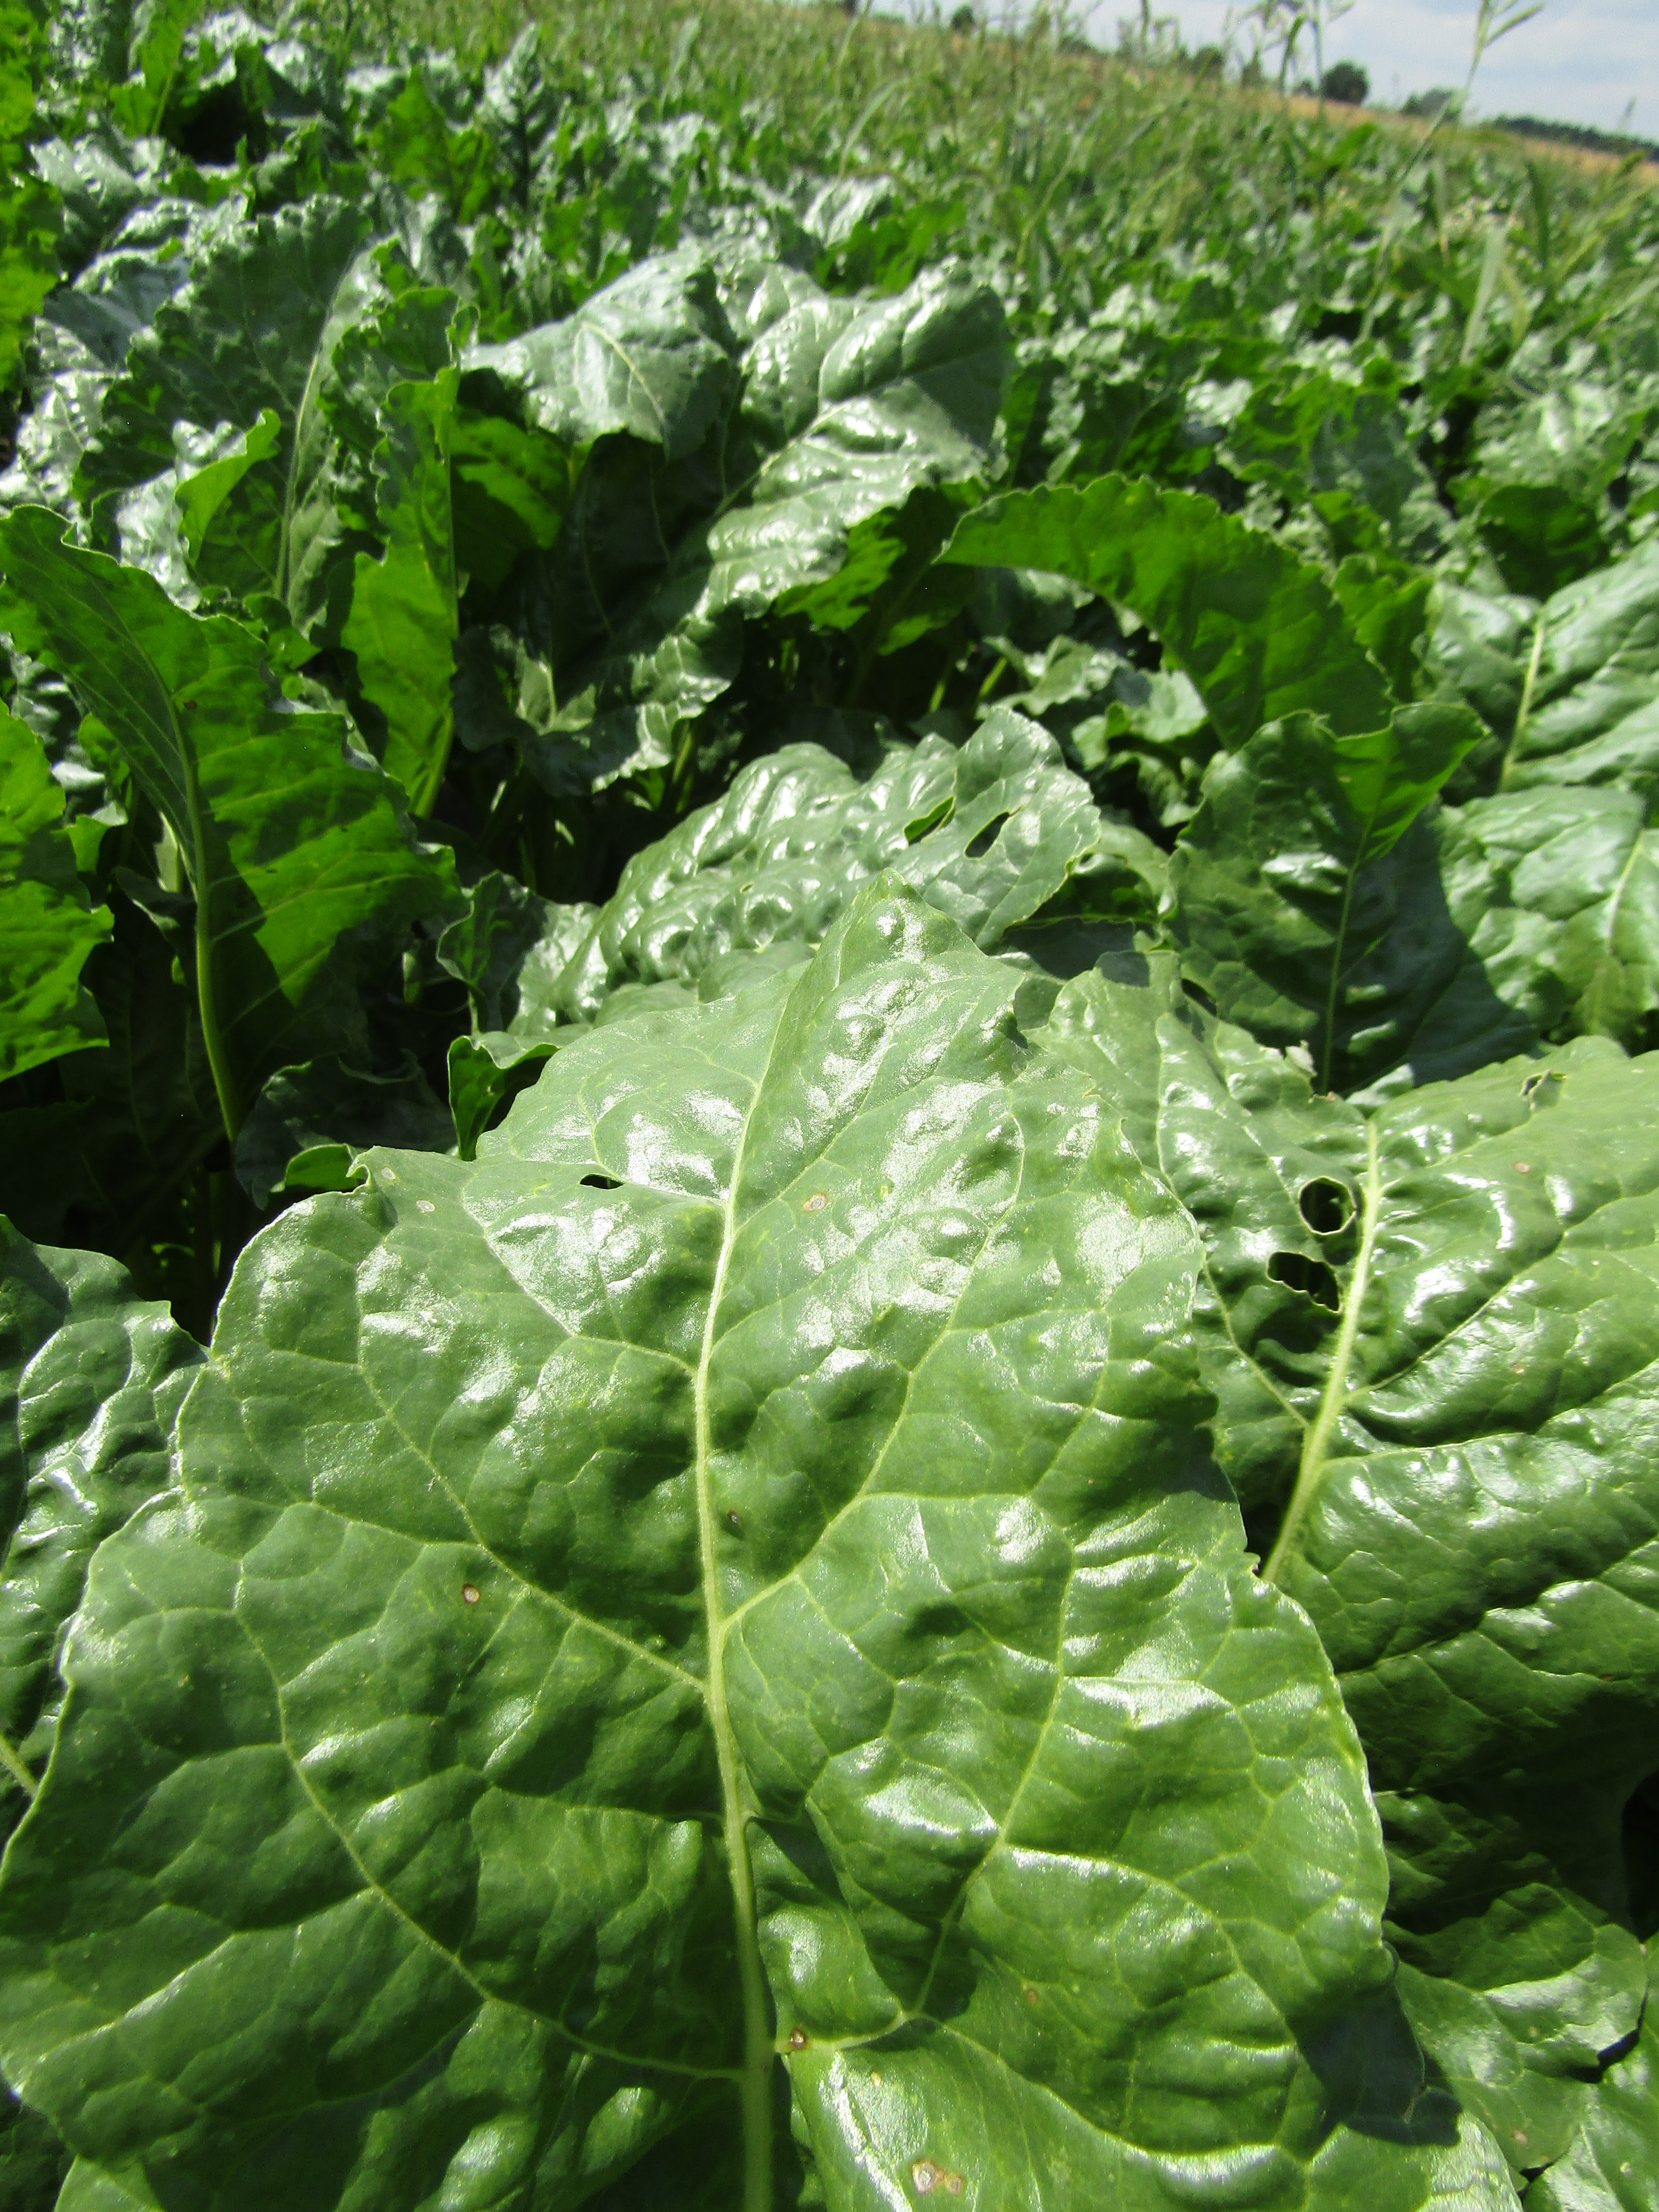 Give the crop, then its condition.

beet, cercospora
